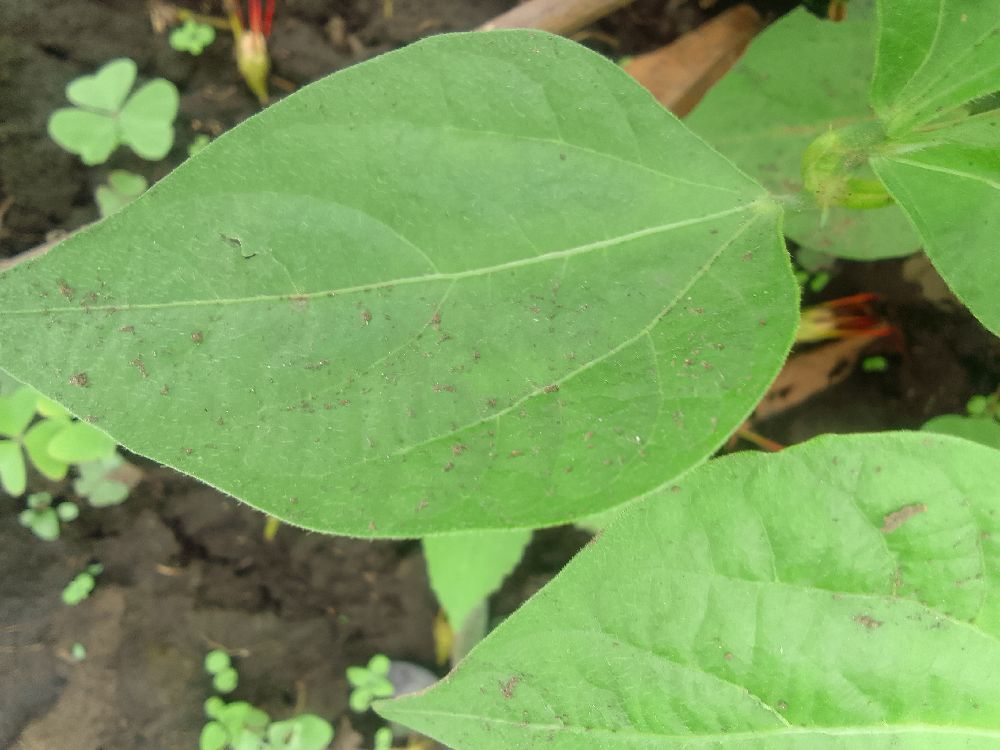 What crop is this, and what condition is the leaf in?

common bean, healthy
